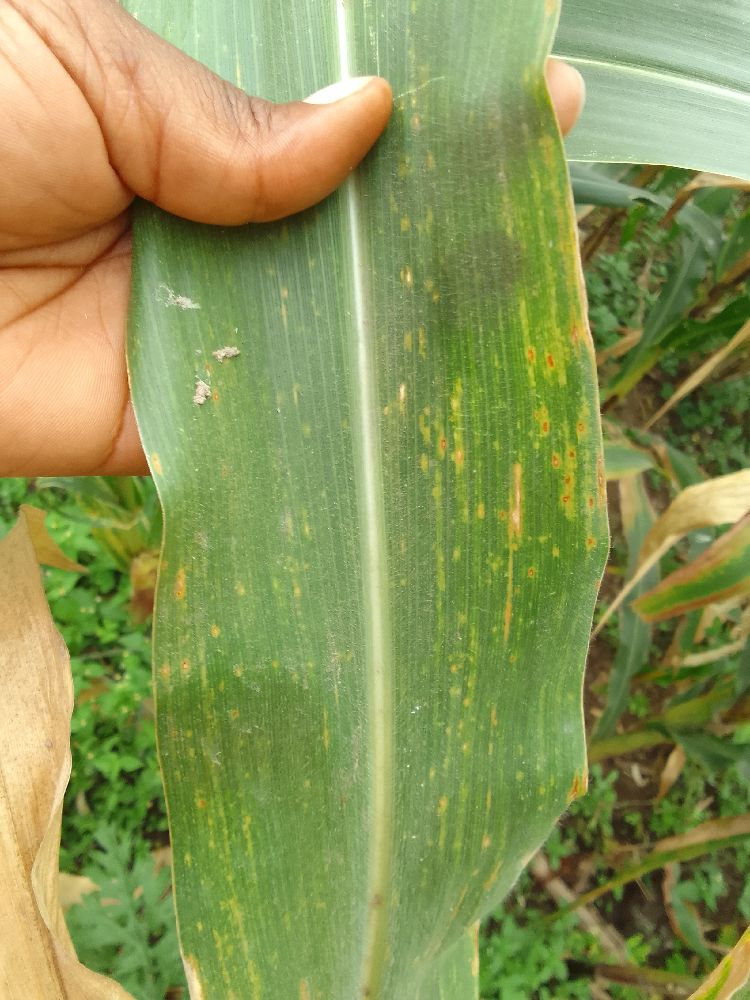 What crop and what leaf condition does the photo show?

maize, maize lethal necrosis
